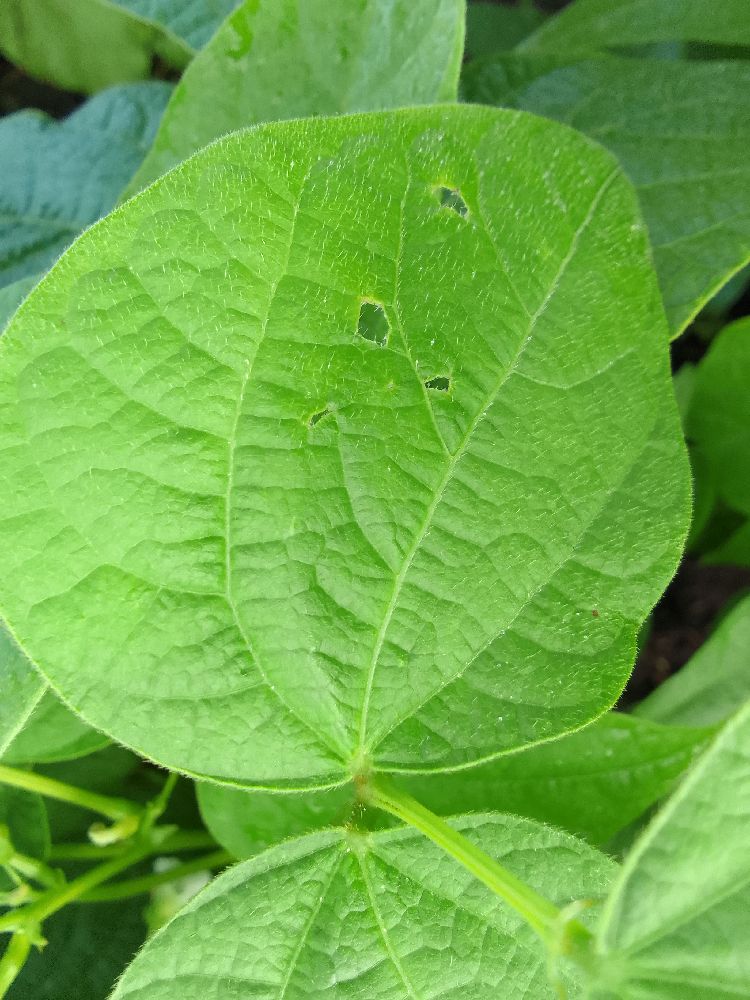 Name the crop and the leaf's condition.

common bean, healthy
